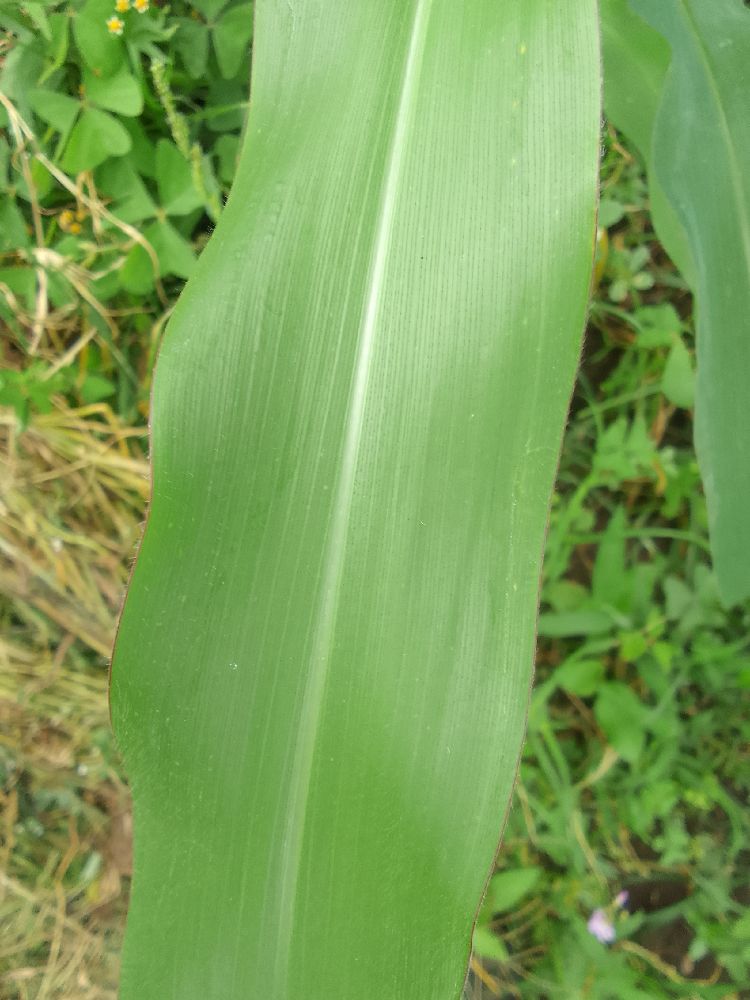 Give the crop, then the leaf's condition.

maize, healthy
